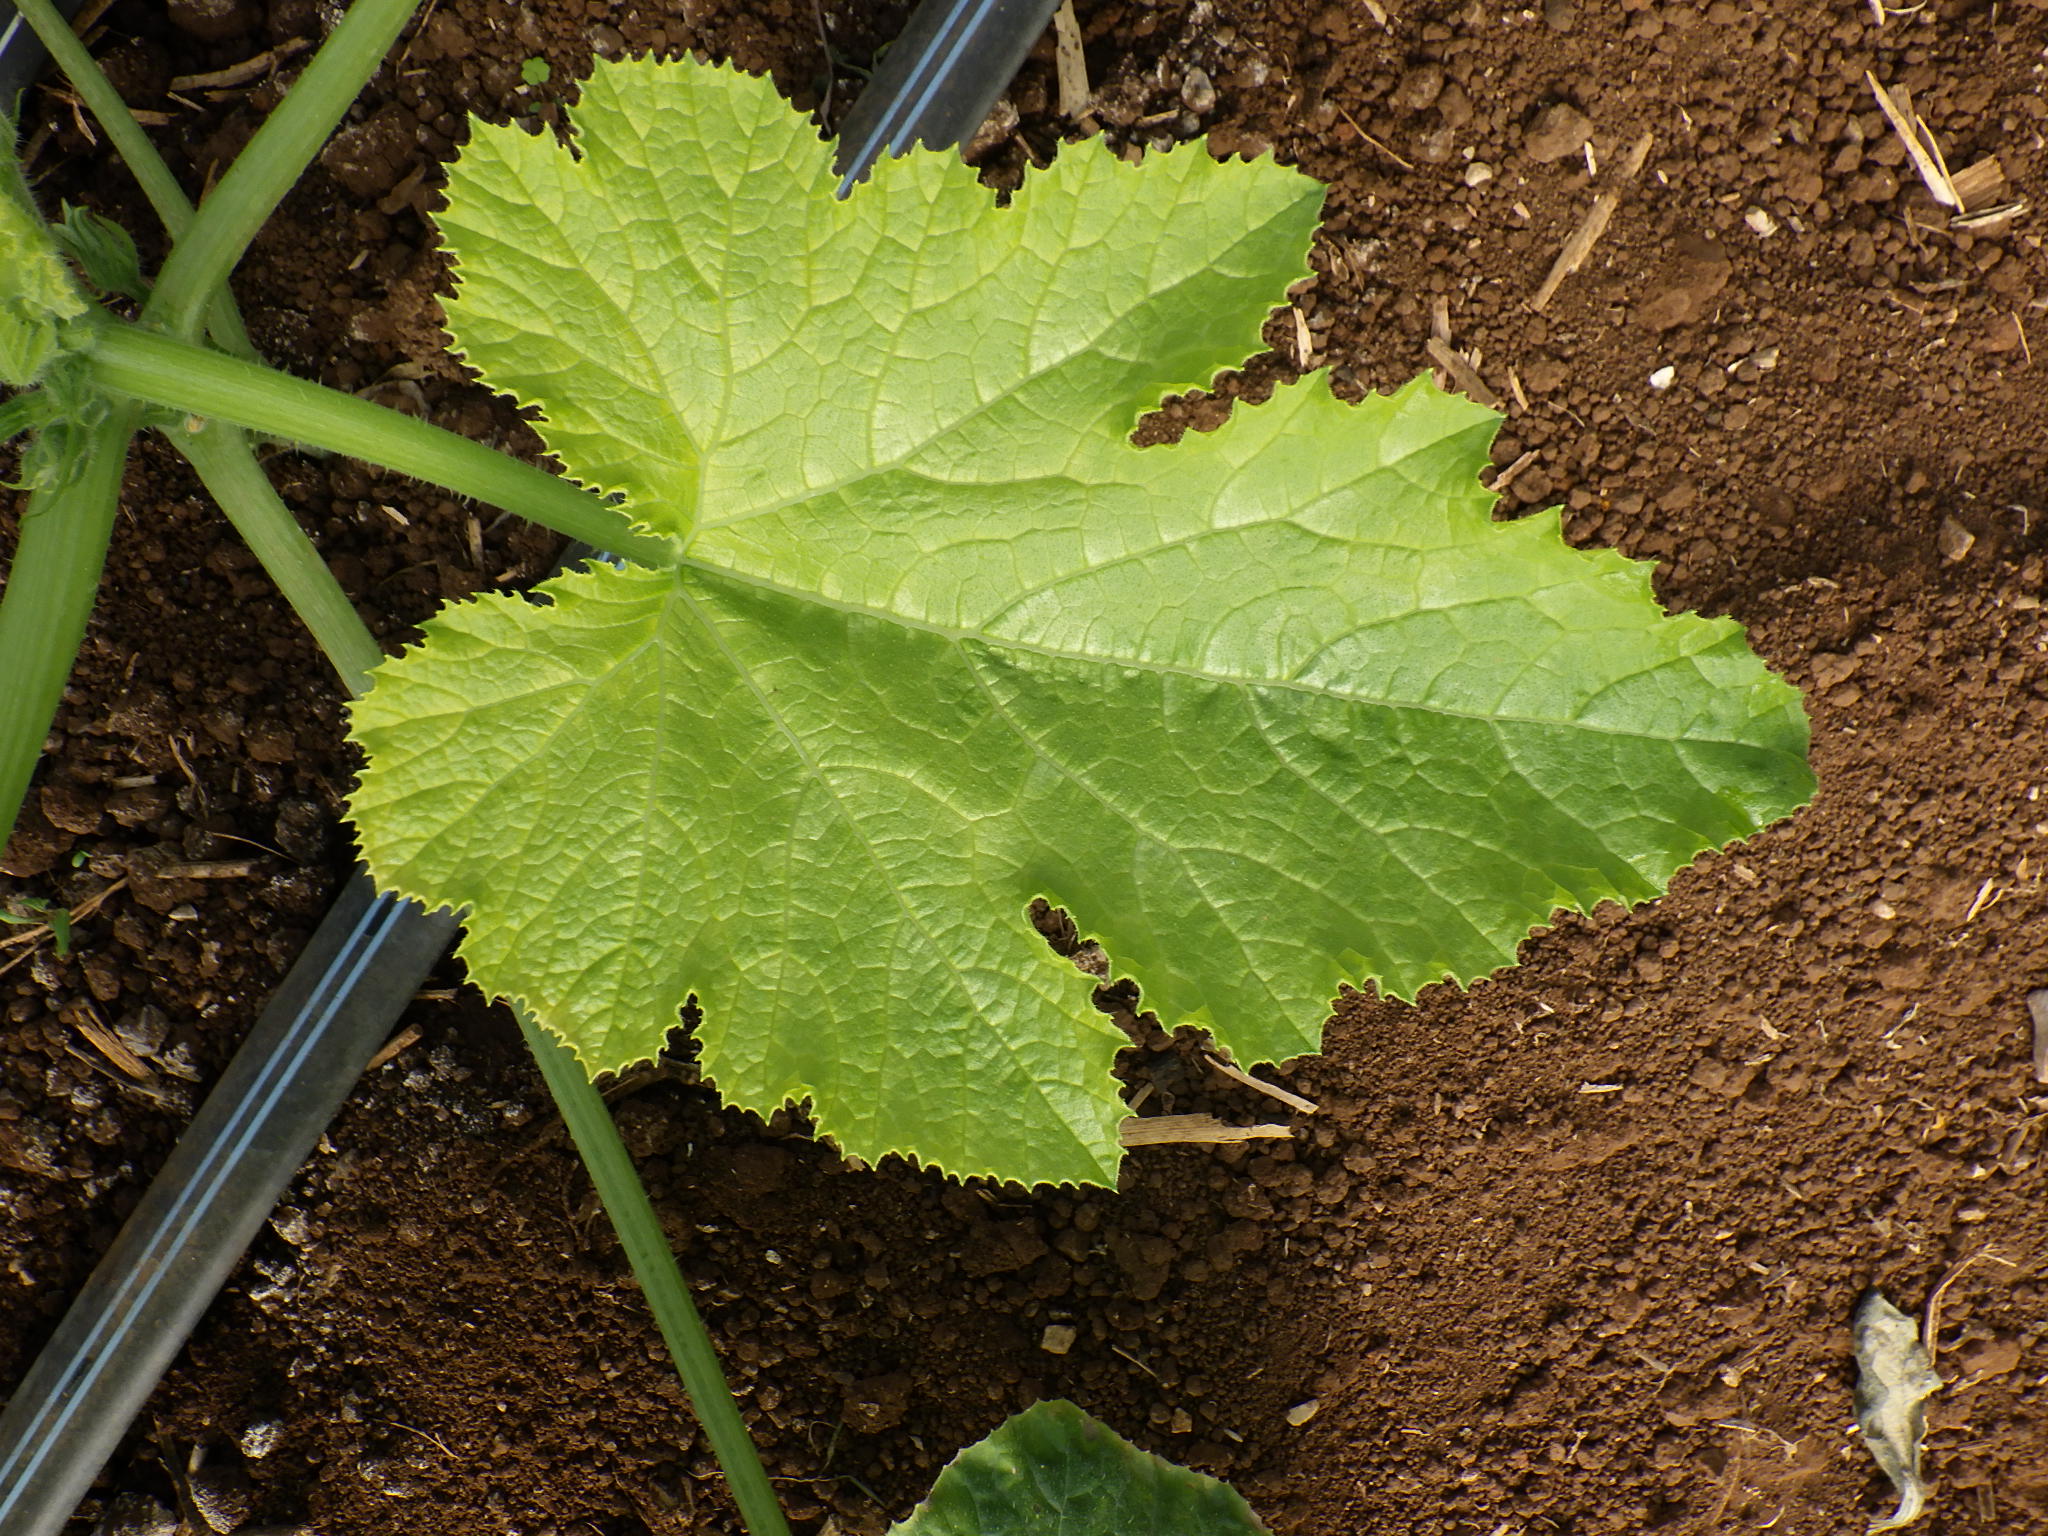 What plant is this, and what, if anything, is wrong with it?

zucchini, healthy
